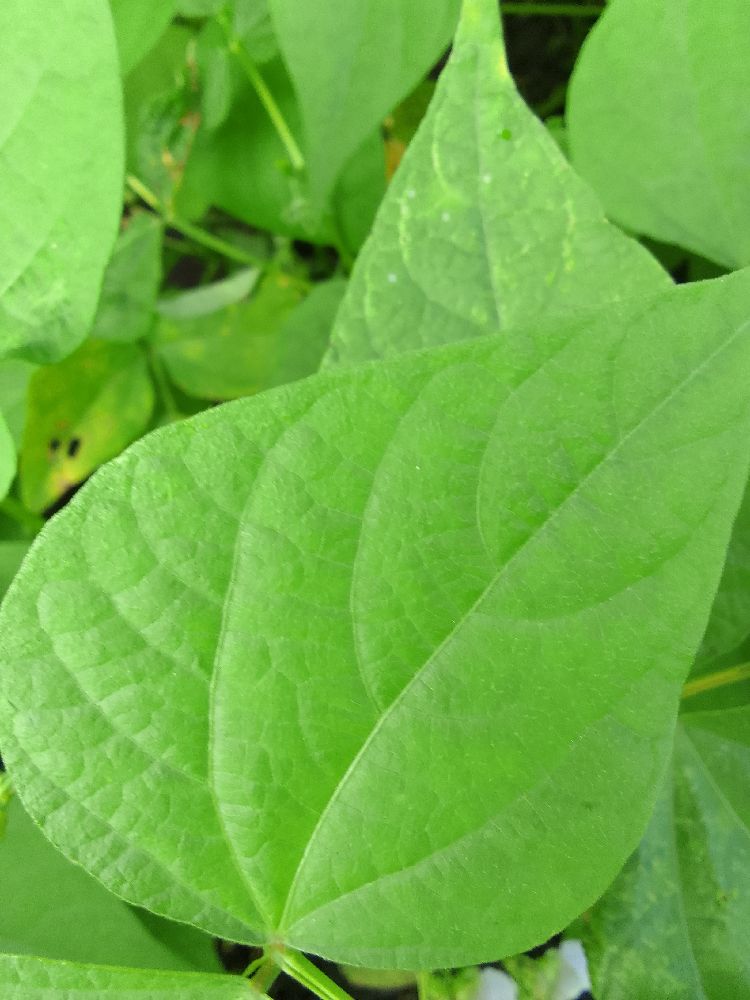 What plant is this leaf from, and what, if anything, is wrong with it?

common bean, healthy
